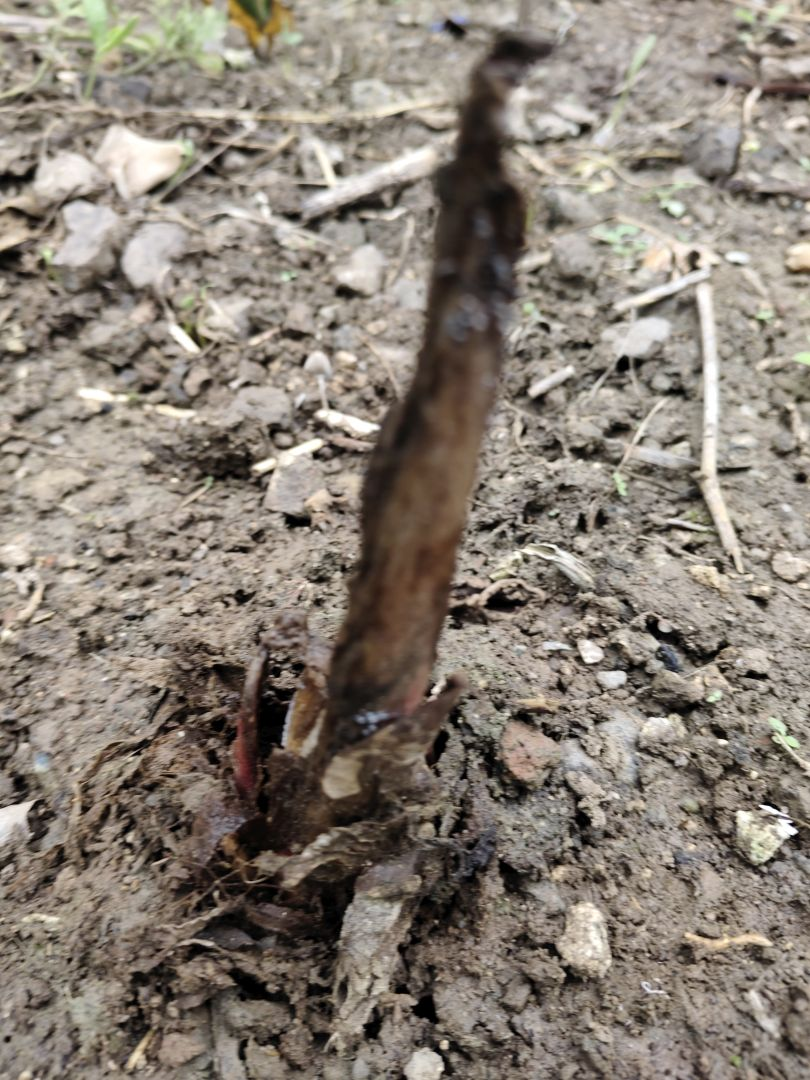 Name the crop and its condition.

taro, root rot
